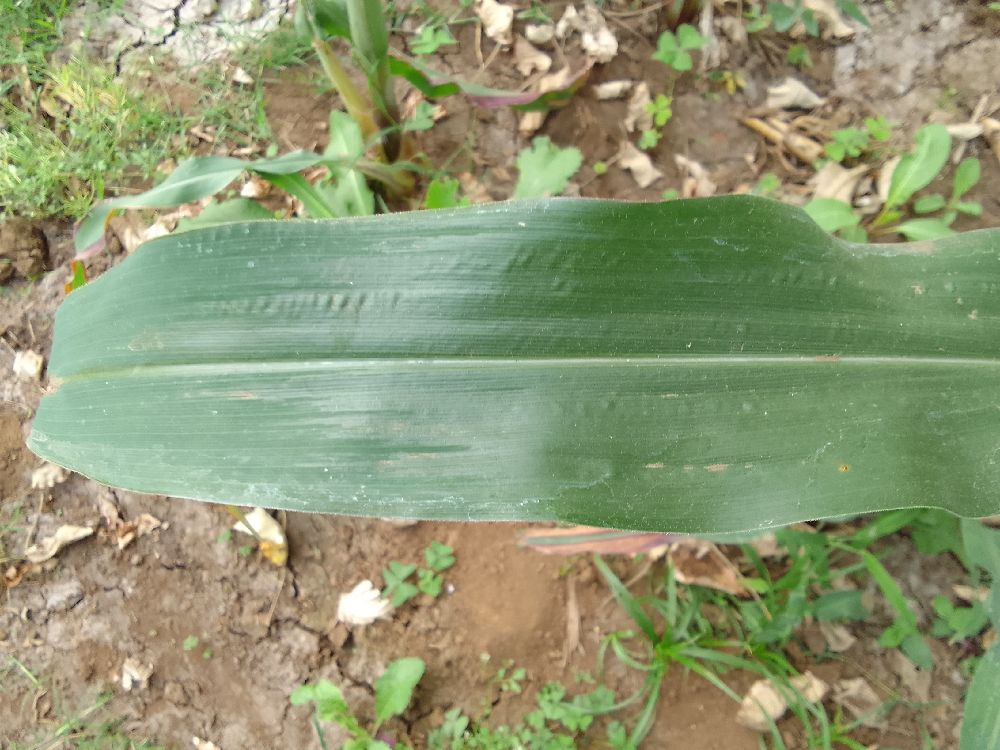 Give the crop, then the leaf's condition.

maize, healthy
